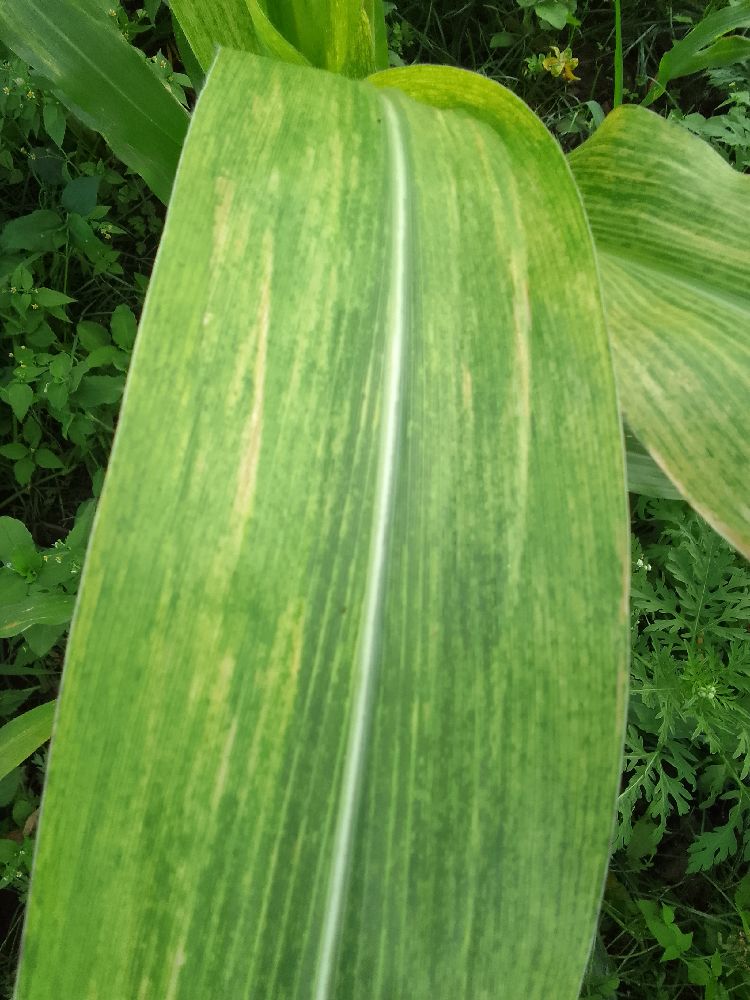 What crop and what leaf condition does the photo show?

maize, maize lethal necrosis
